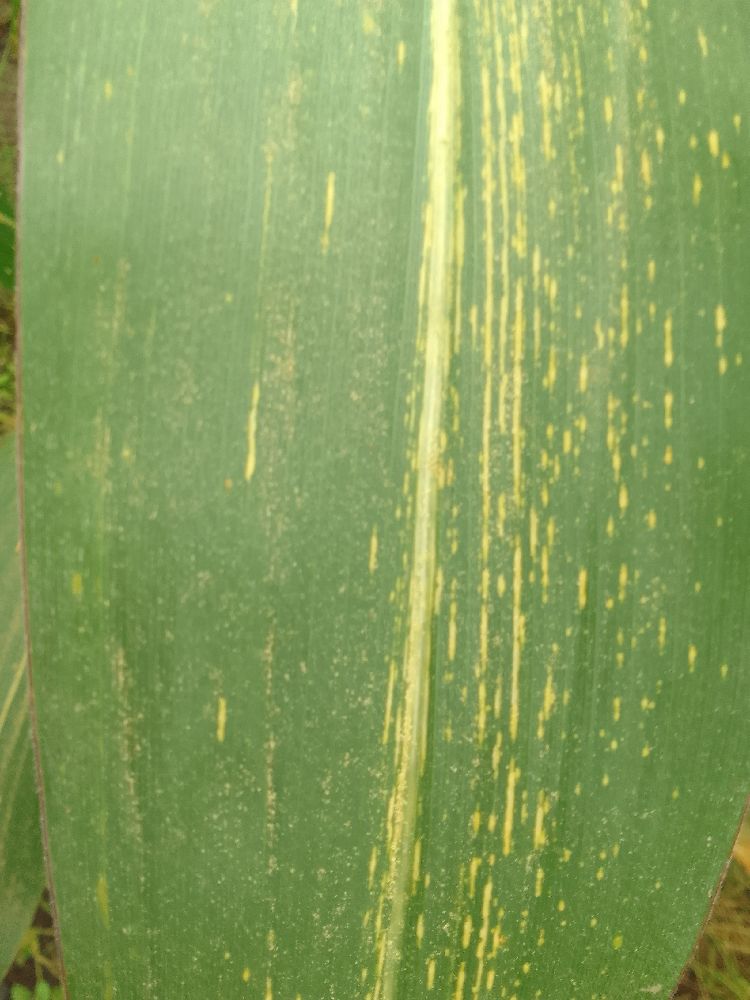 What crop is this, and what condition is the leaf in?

maize, maize streak virus
